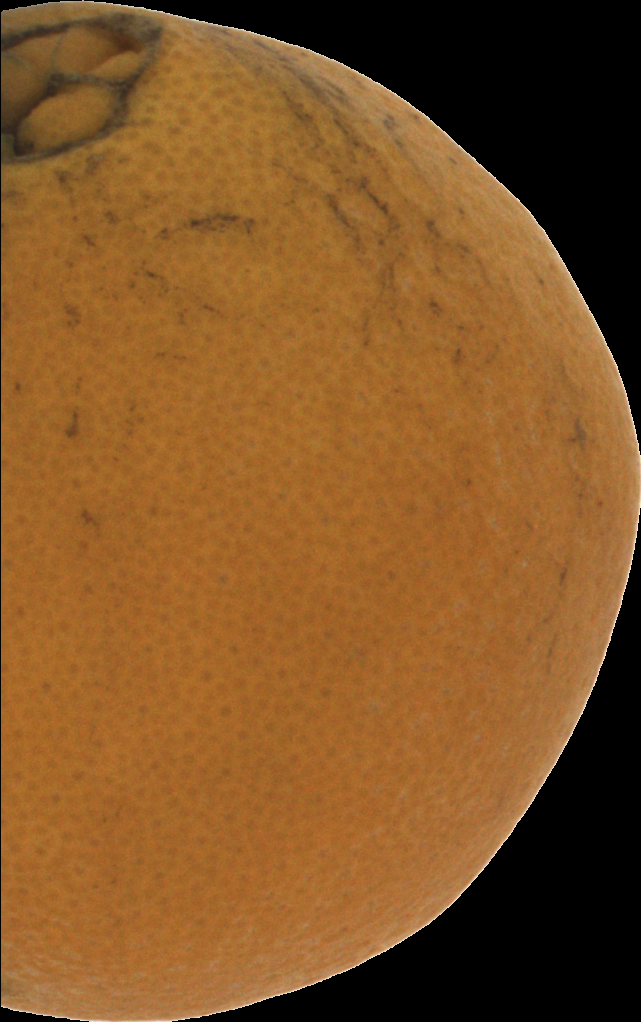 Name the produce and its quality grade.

orange, bad
